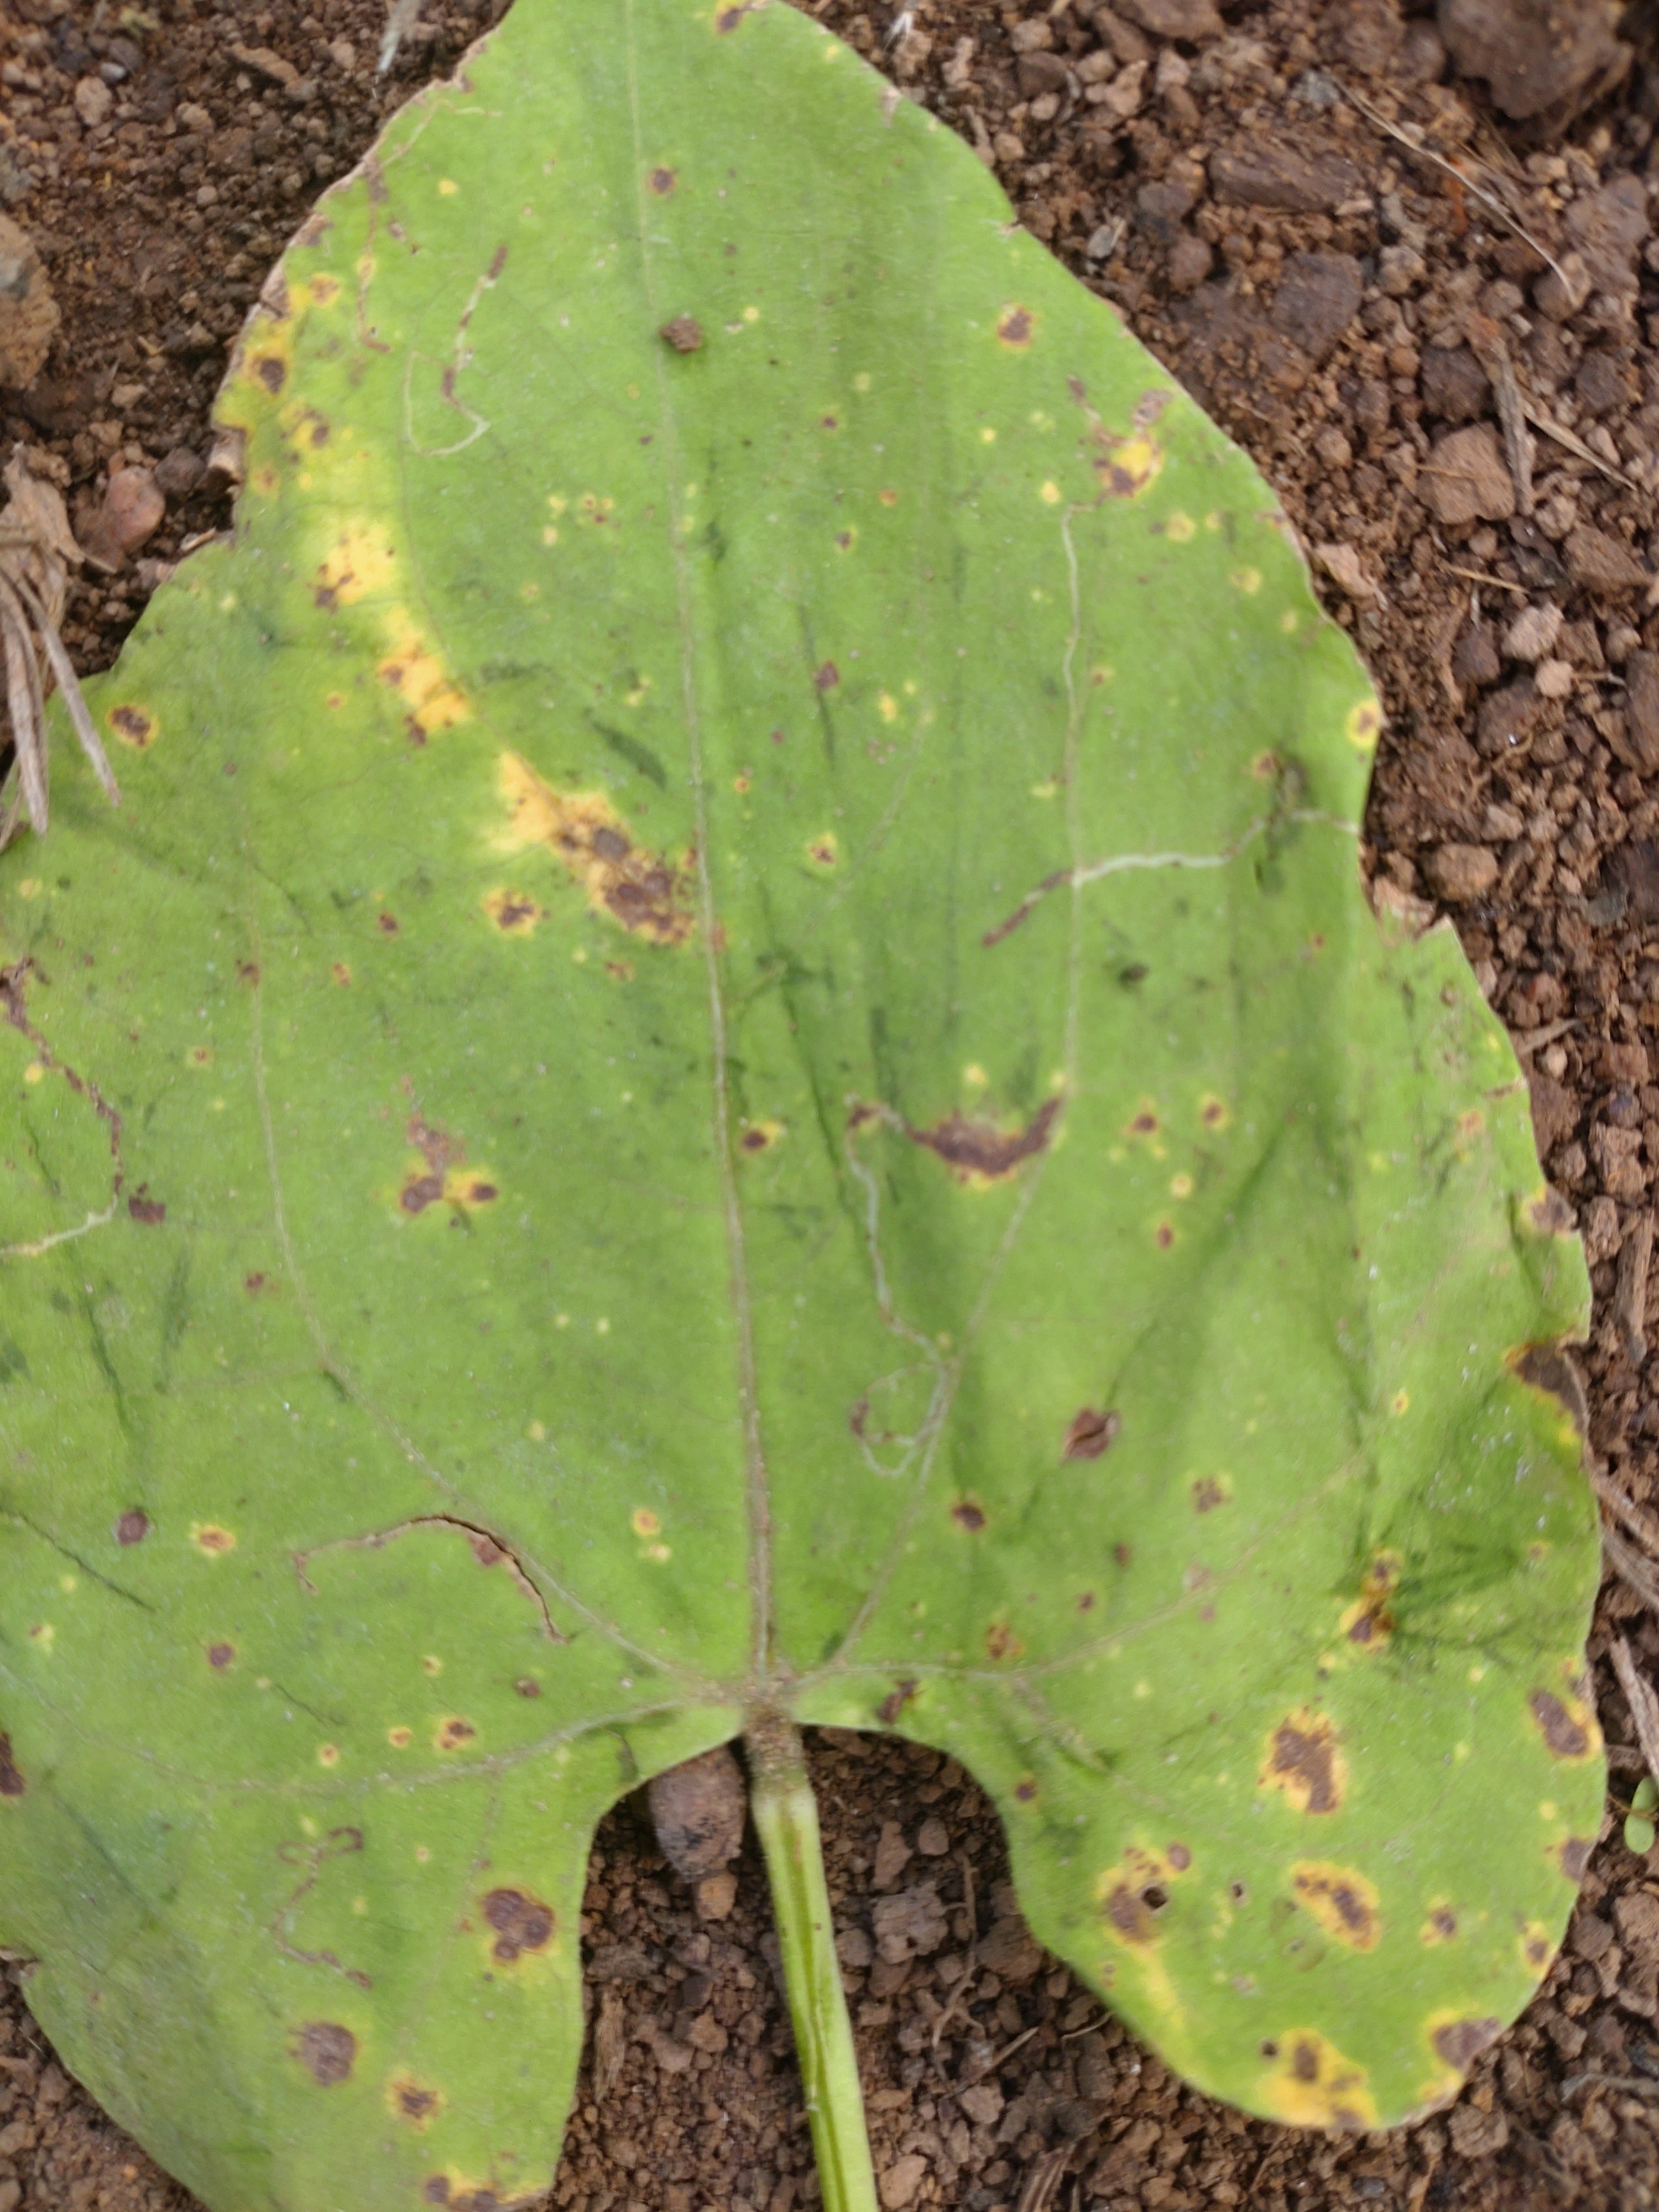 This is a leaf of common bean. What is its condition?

rust
